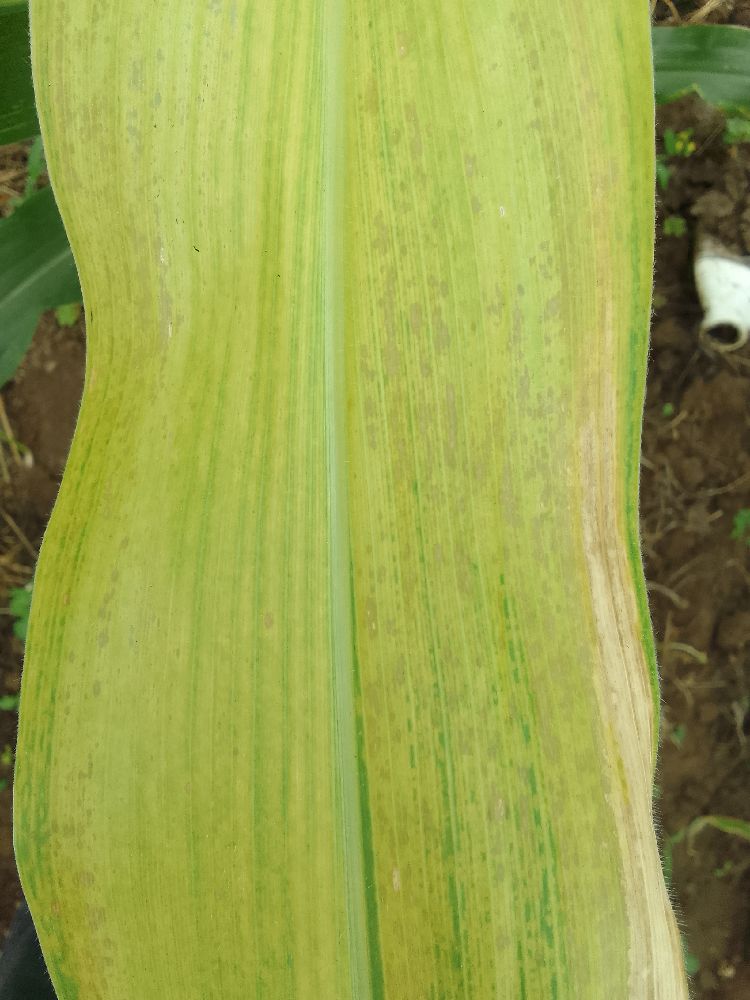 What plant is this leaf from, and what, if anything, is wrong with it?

maize, maize lethal necrosis
